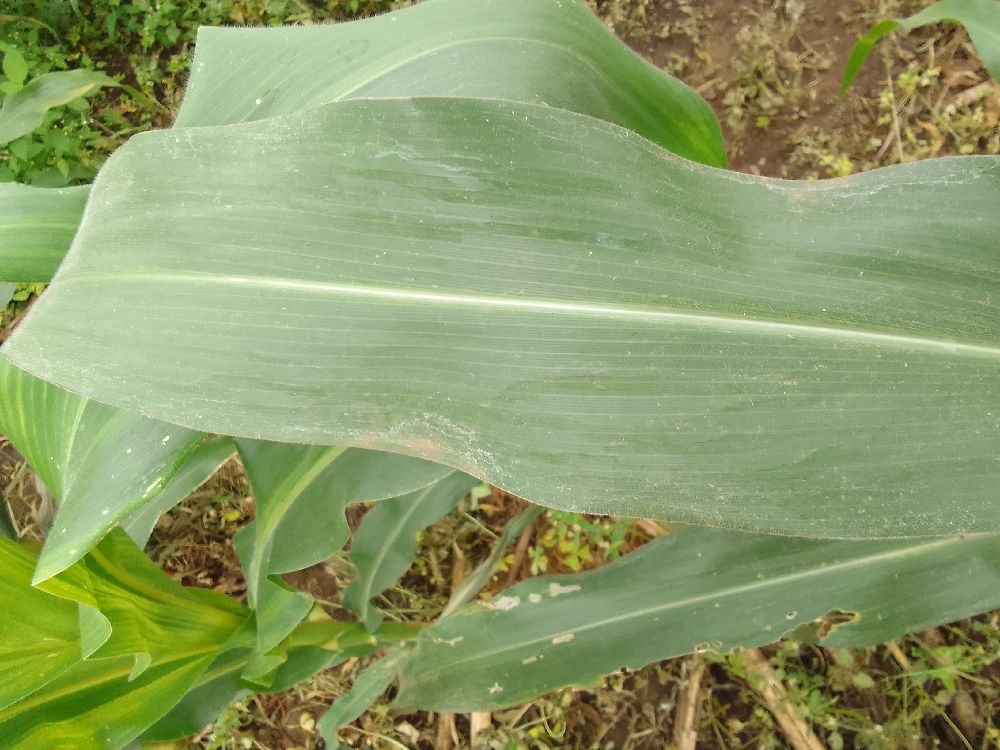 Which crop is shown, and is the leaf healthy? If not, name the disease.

maize, healthy
